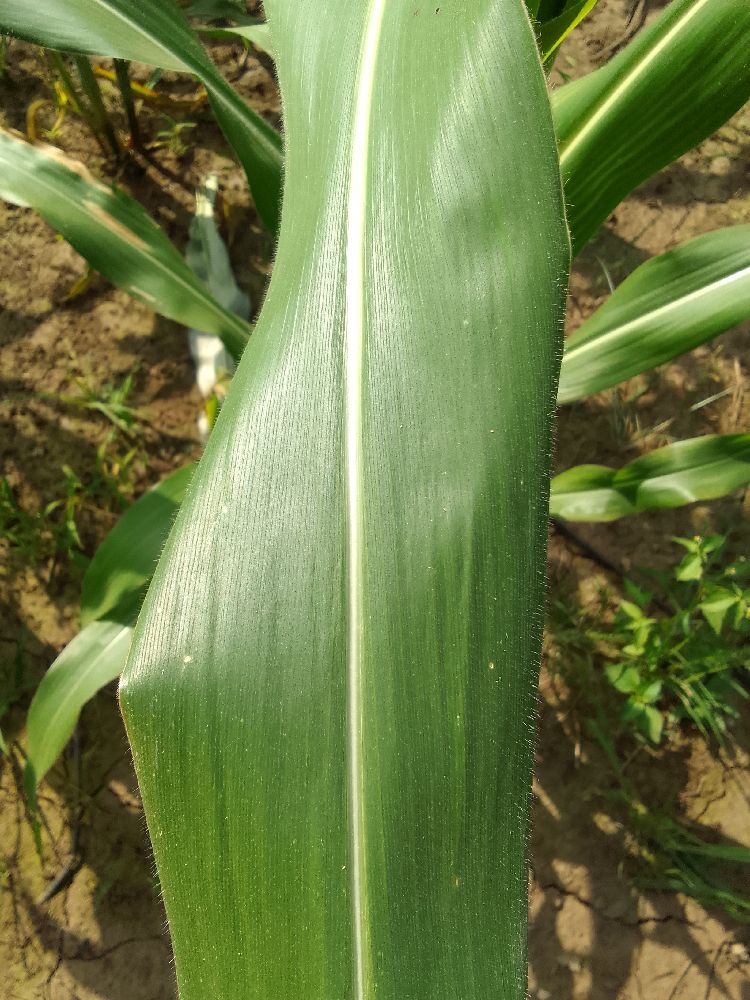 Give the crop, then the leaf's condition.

maize, healthy
